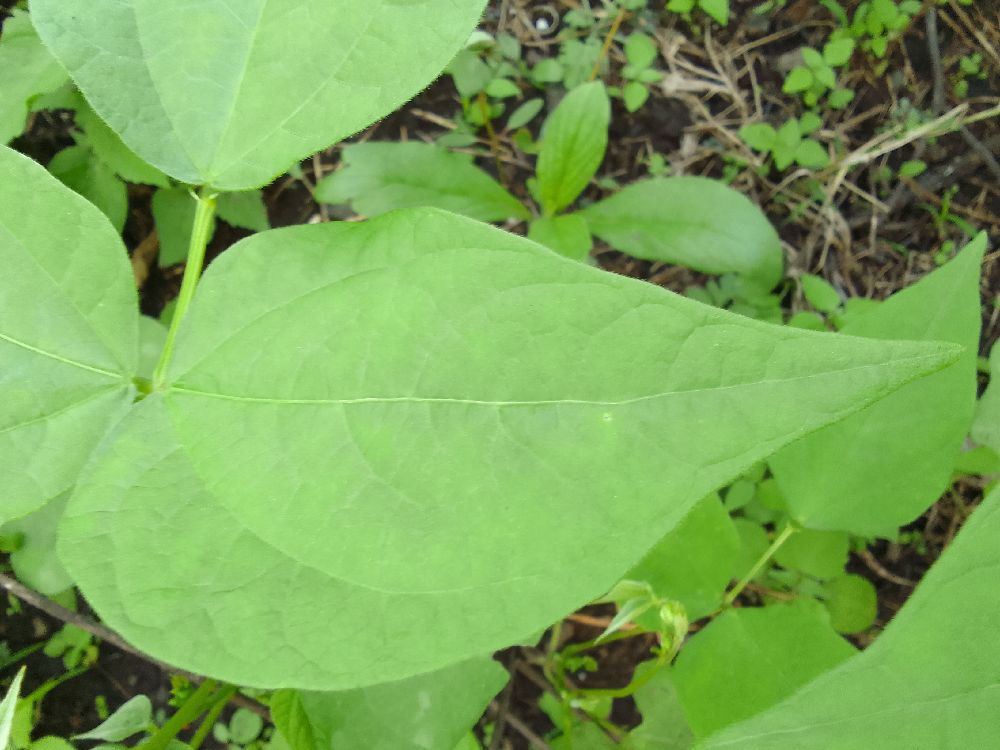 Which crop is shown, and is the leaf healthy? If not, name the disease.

common bean, healthy
